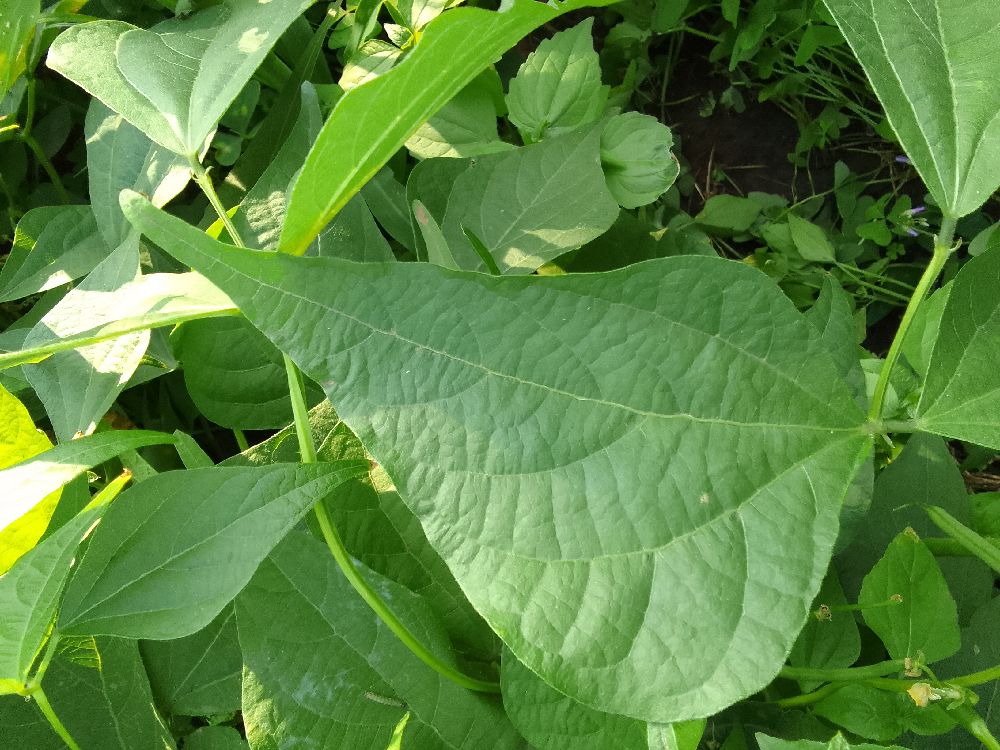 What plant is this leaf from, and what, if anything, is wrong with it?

common bean, healthy
